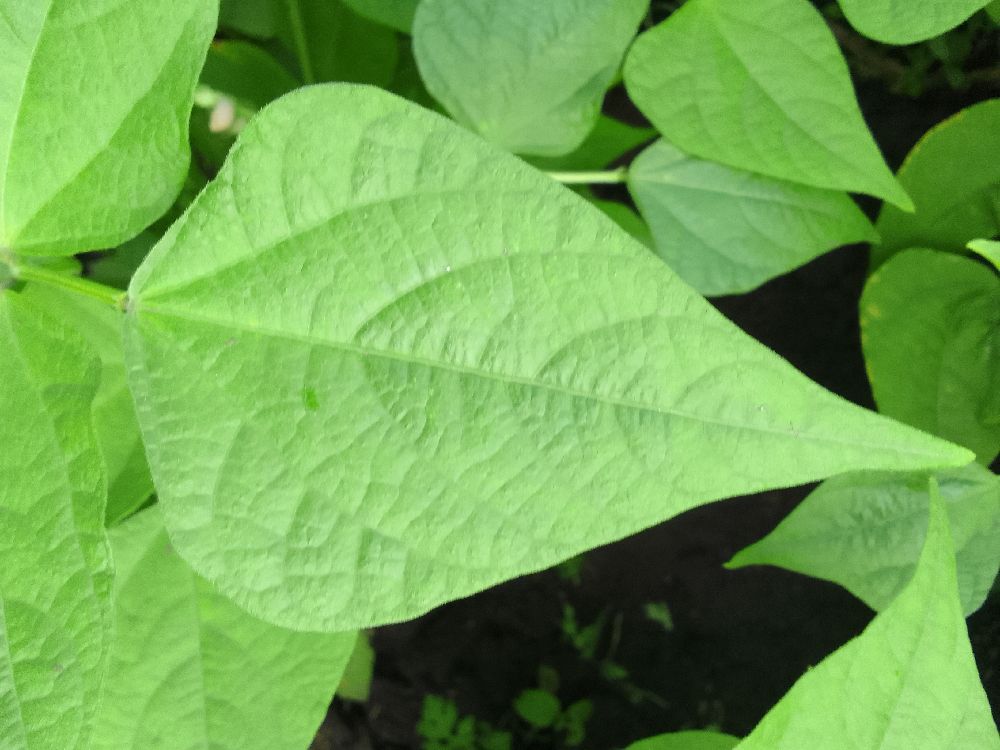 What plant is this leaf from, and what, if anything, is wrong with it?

common bean, healthy
